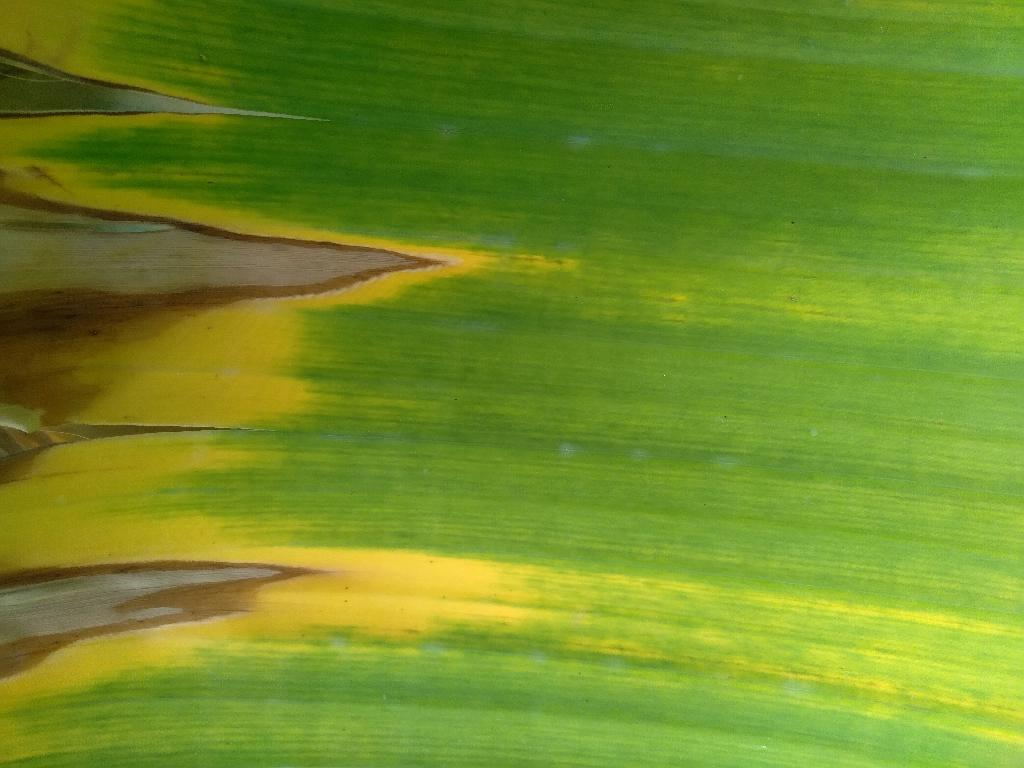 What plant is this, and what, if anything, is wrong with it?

banana, fusarium wilt race 1
